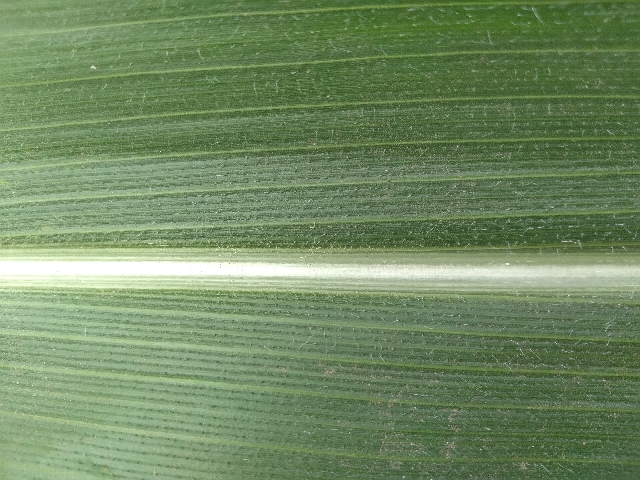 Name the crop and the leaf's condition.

maize, healthy
